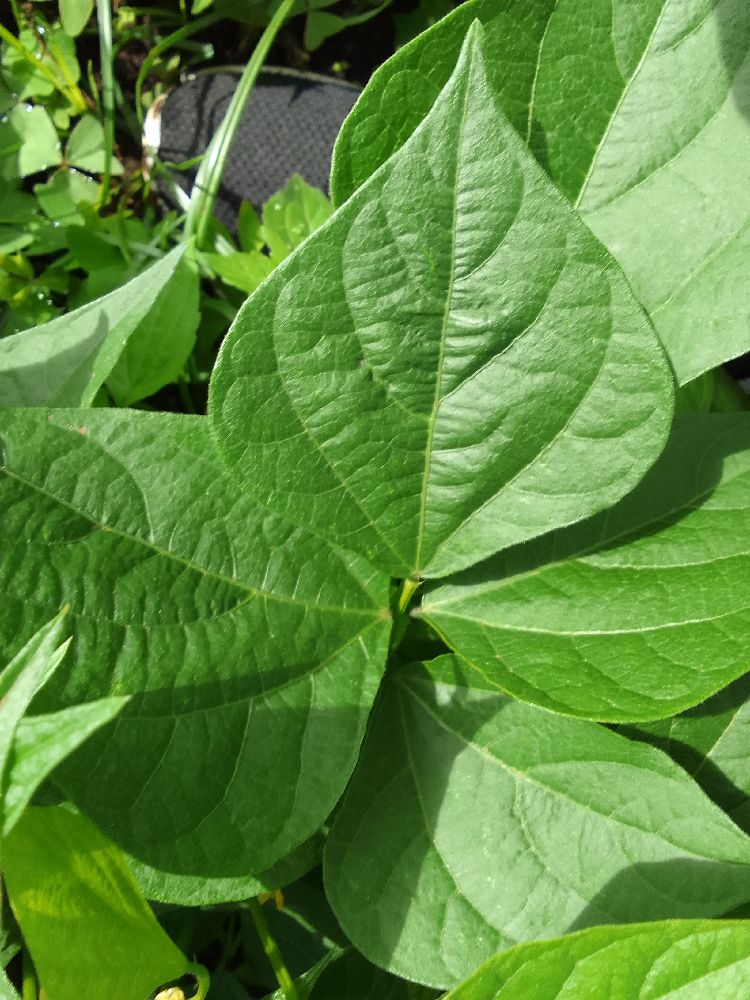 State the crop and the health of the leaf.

common bean, healthy
